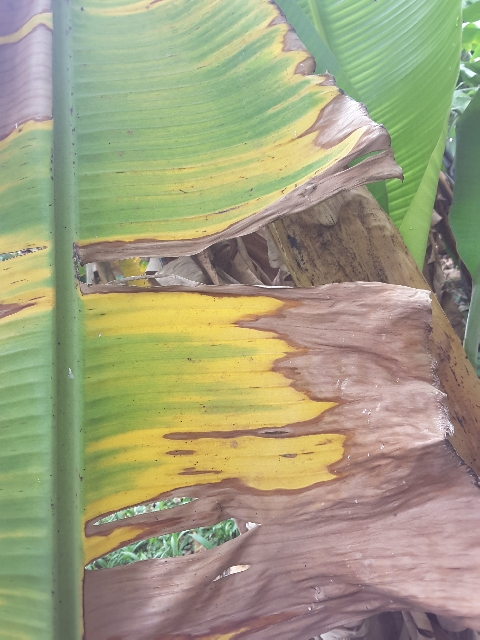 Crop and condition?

banana, fusarium wilt race 1
